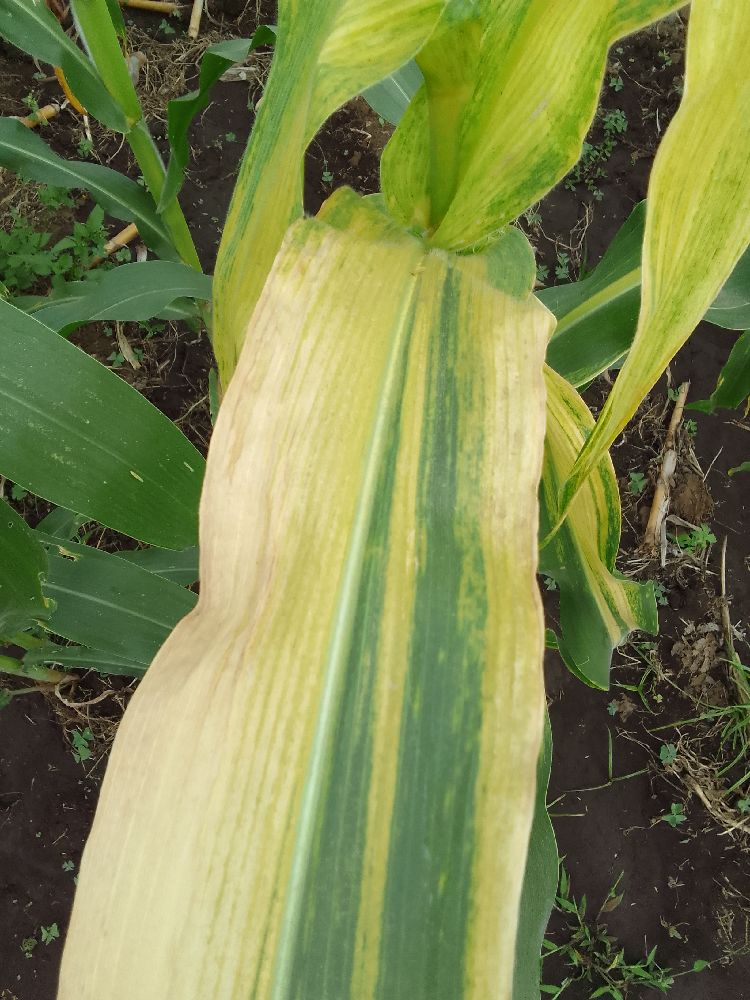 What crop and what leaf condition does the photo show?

maize, maize lethal necrosis
